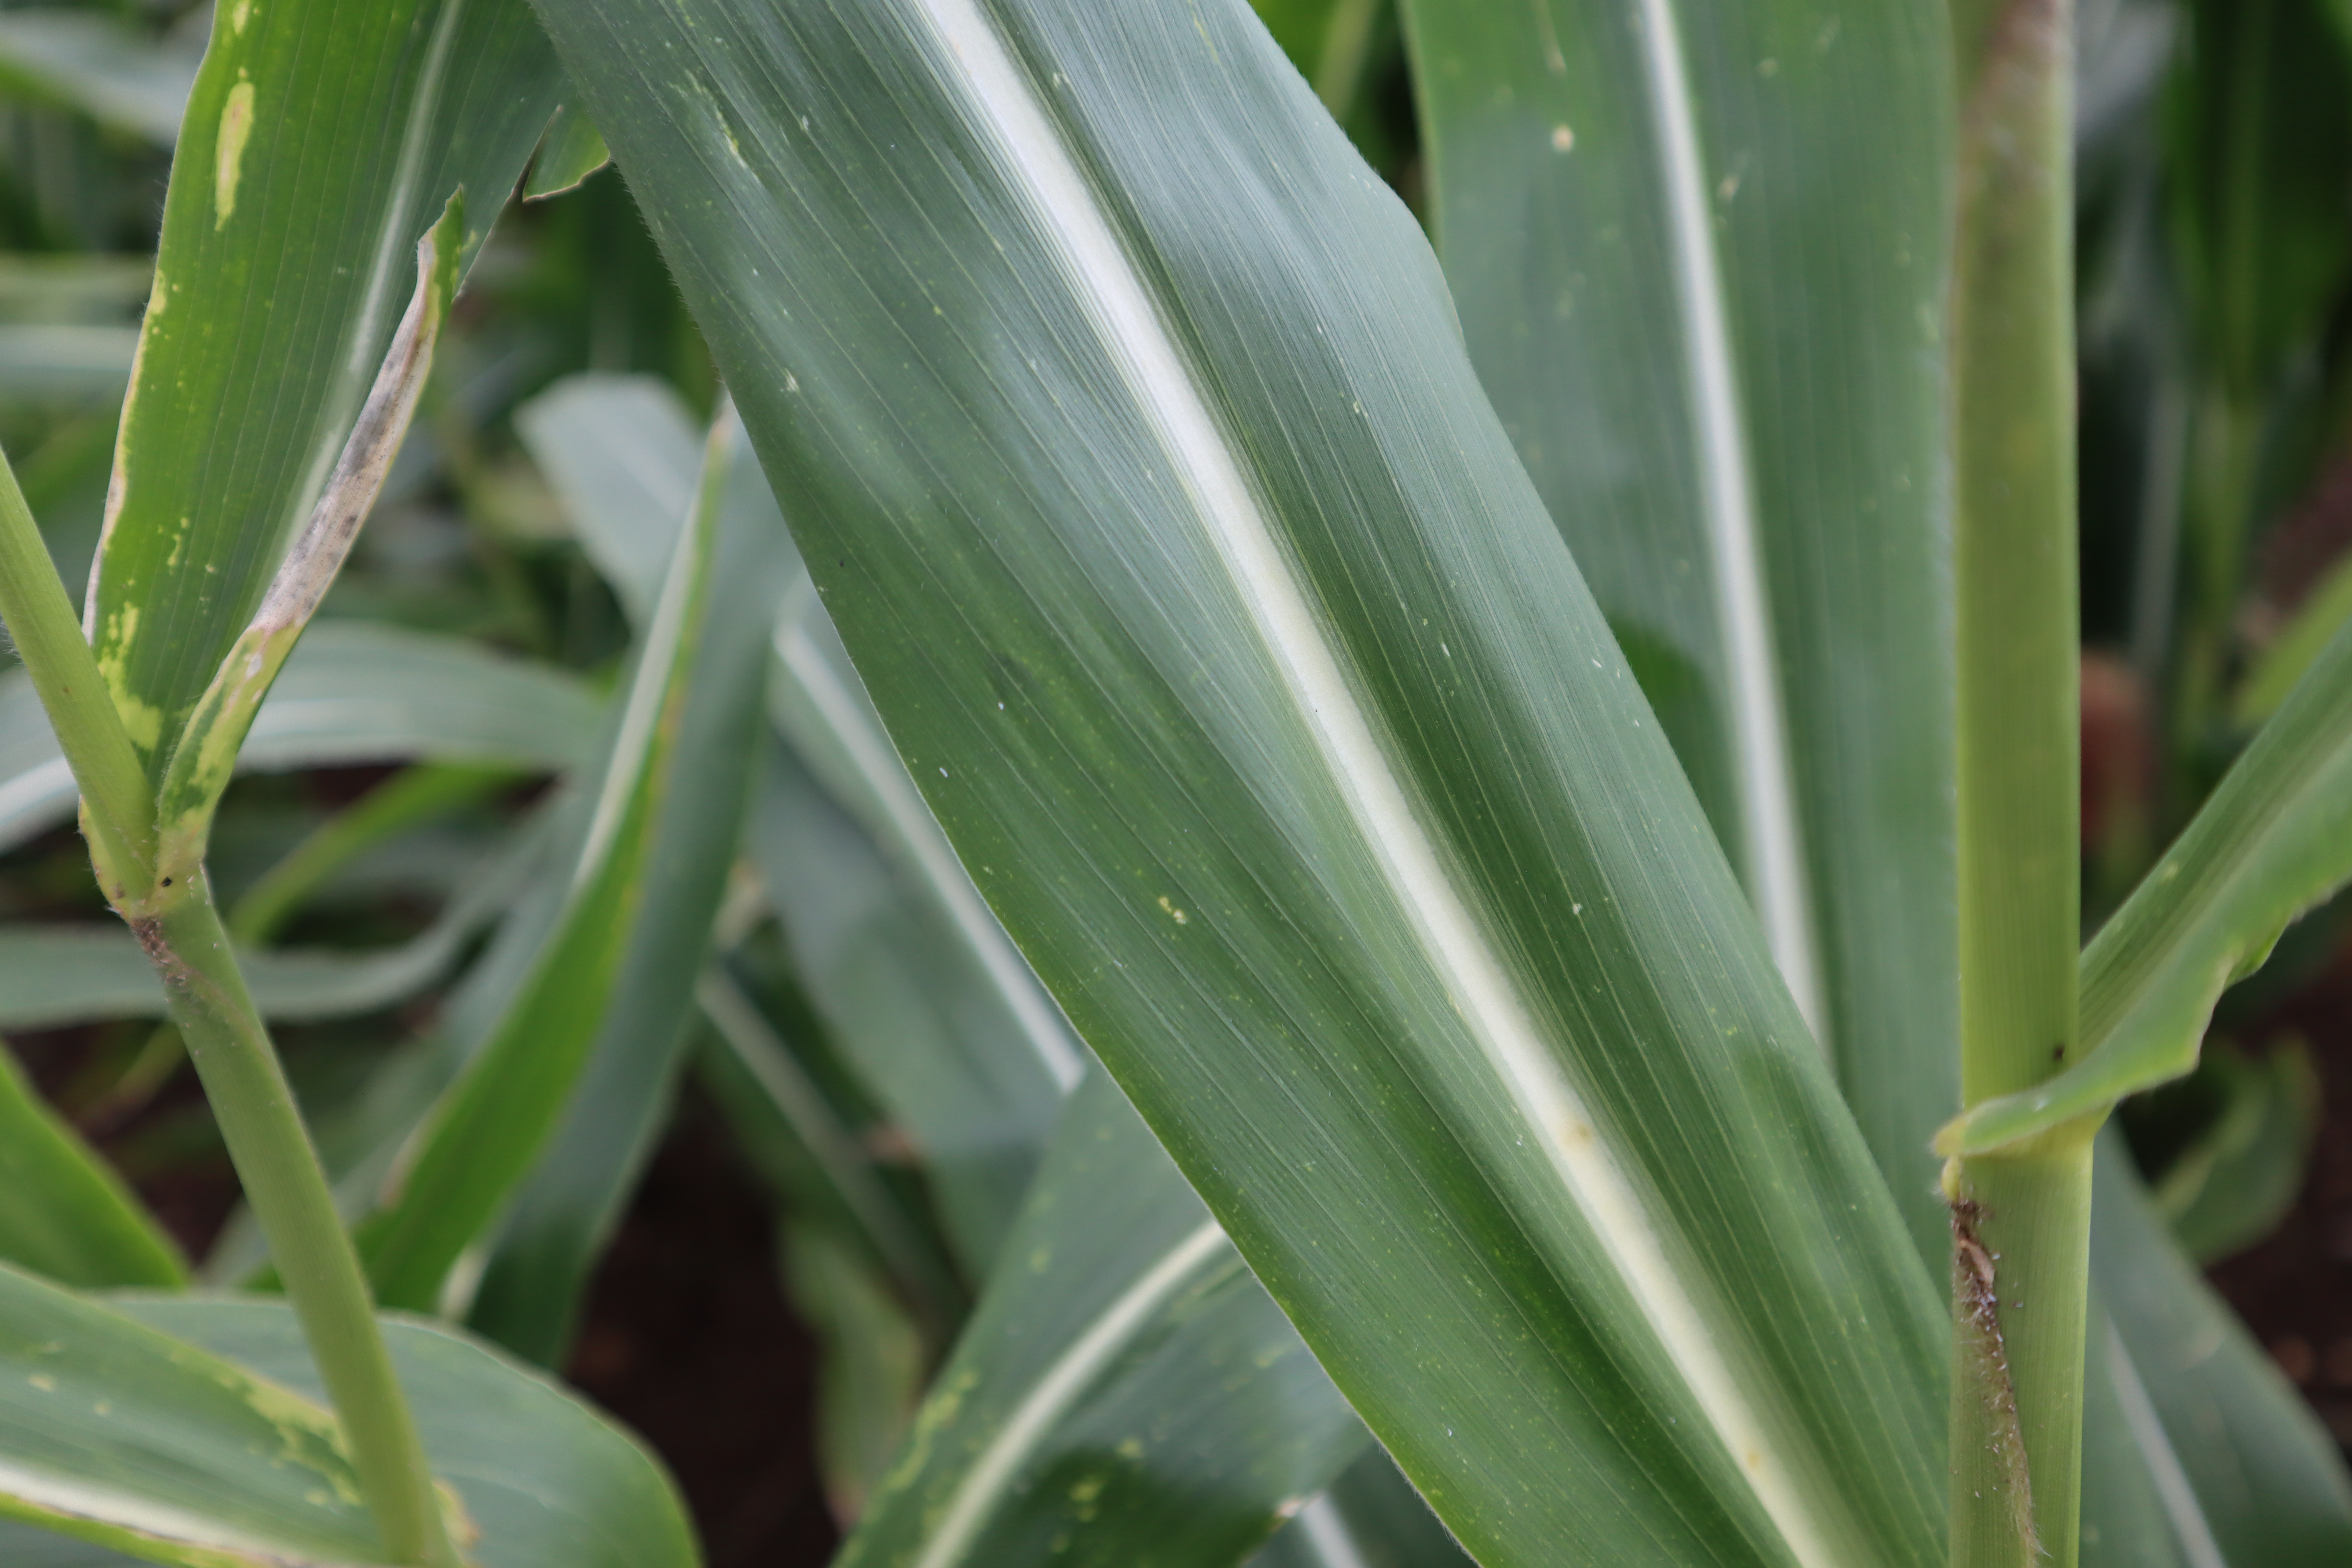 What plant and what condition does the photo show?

corn, healthy
